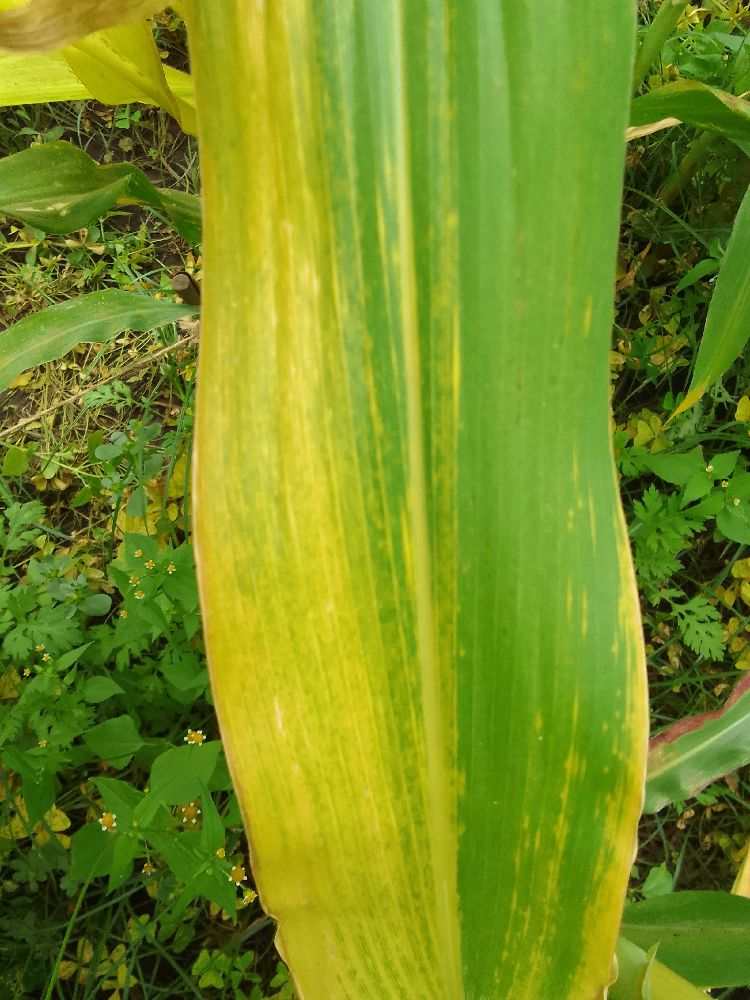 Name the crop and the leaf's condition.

maize, maize lethal necrosis
